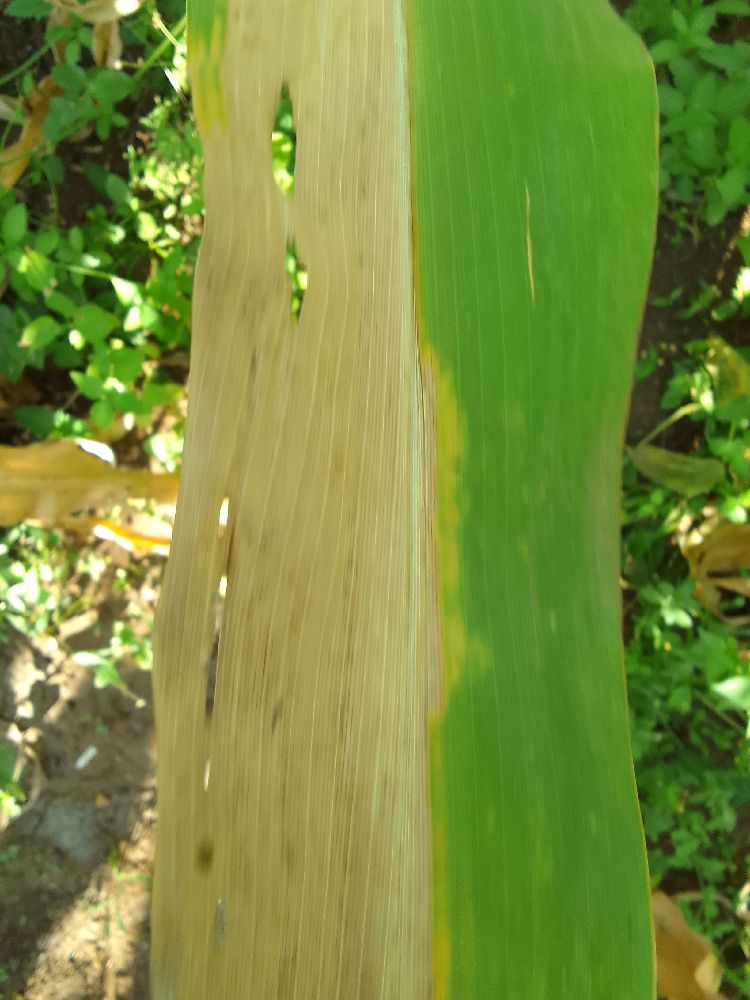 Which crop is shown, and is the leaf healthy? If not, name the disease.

maize, maize lethal necrosis
